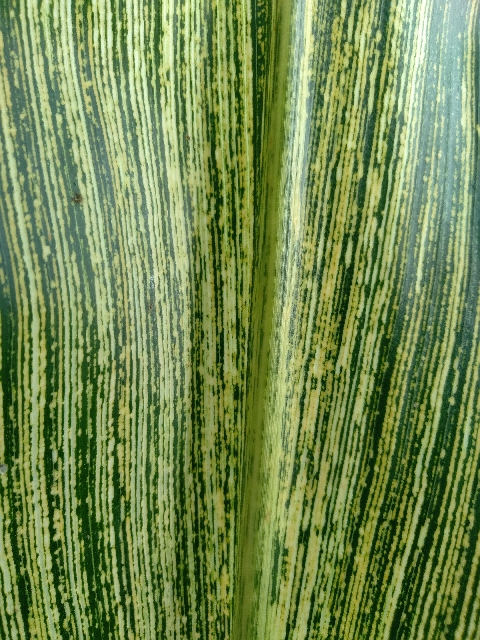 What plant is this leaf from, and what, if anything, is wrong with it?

maize, maize streak virus
